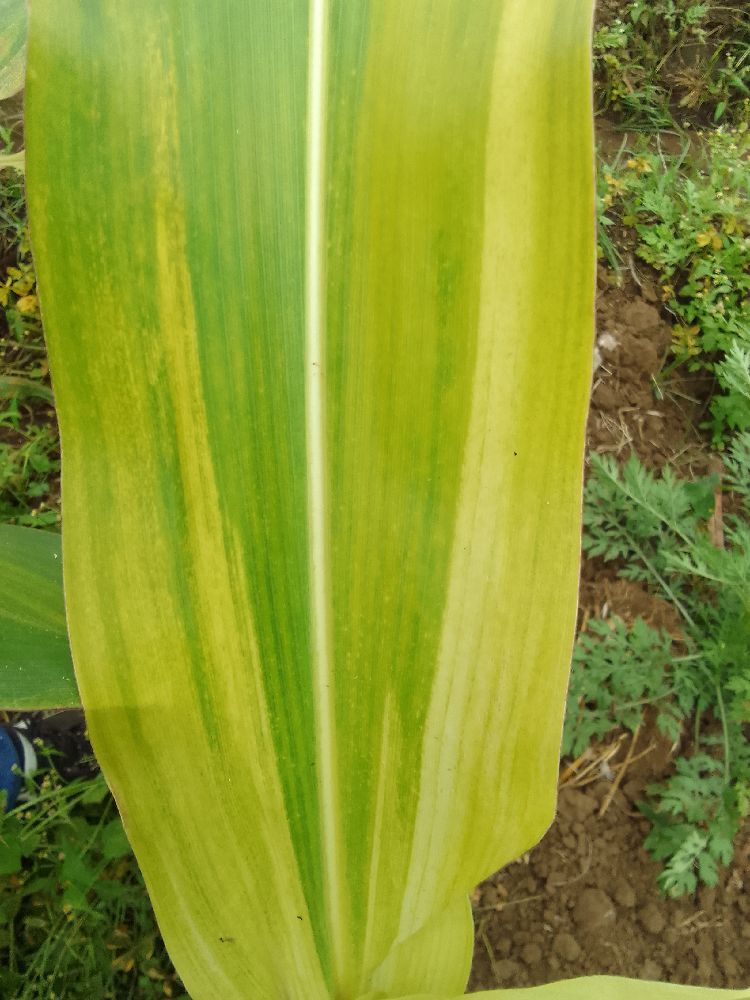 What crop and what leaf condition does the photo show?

maize, maize lethal necrosis
